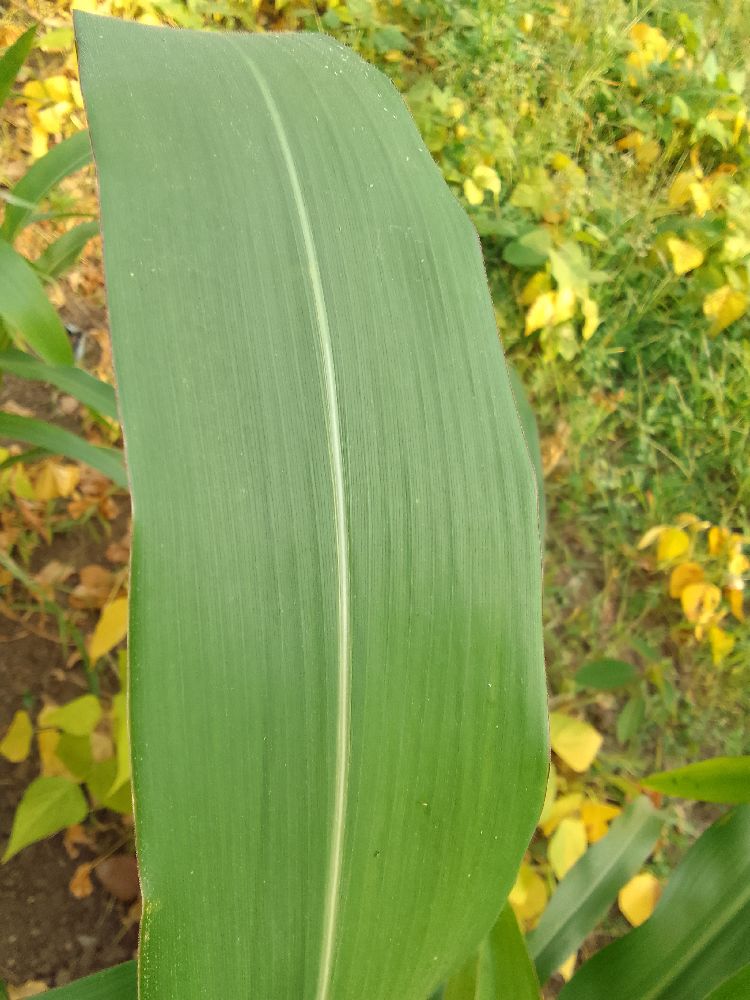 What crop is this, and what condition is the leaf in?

maize, healthy
